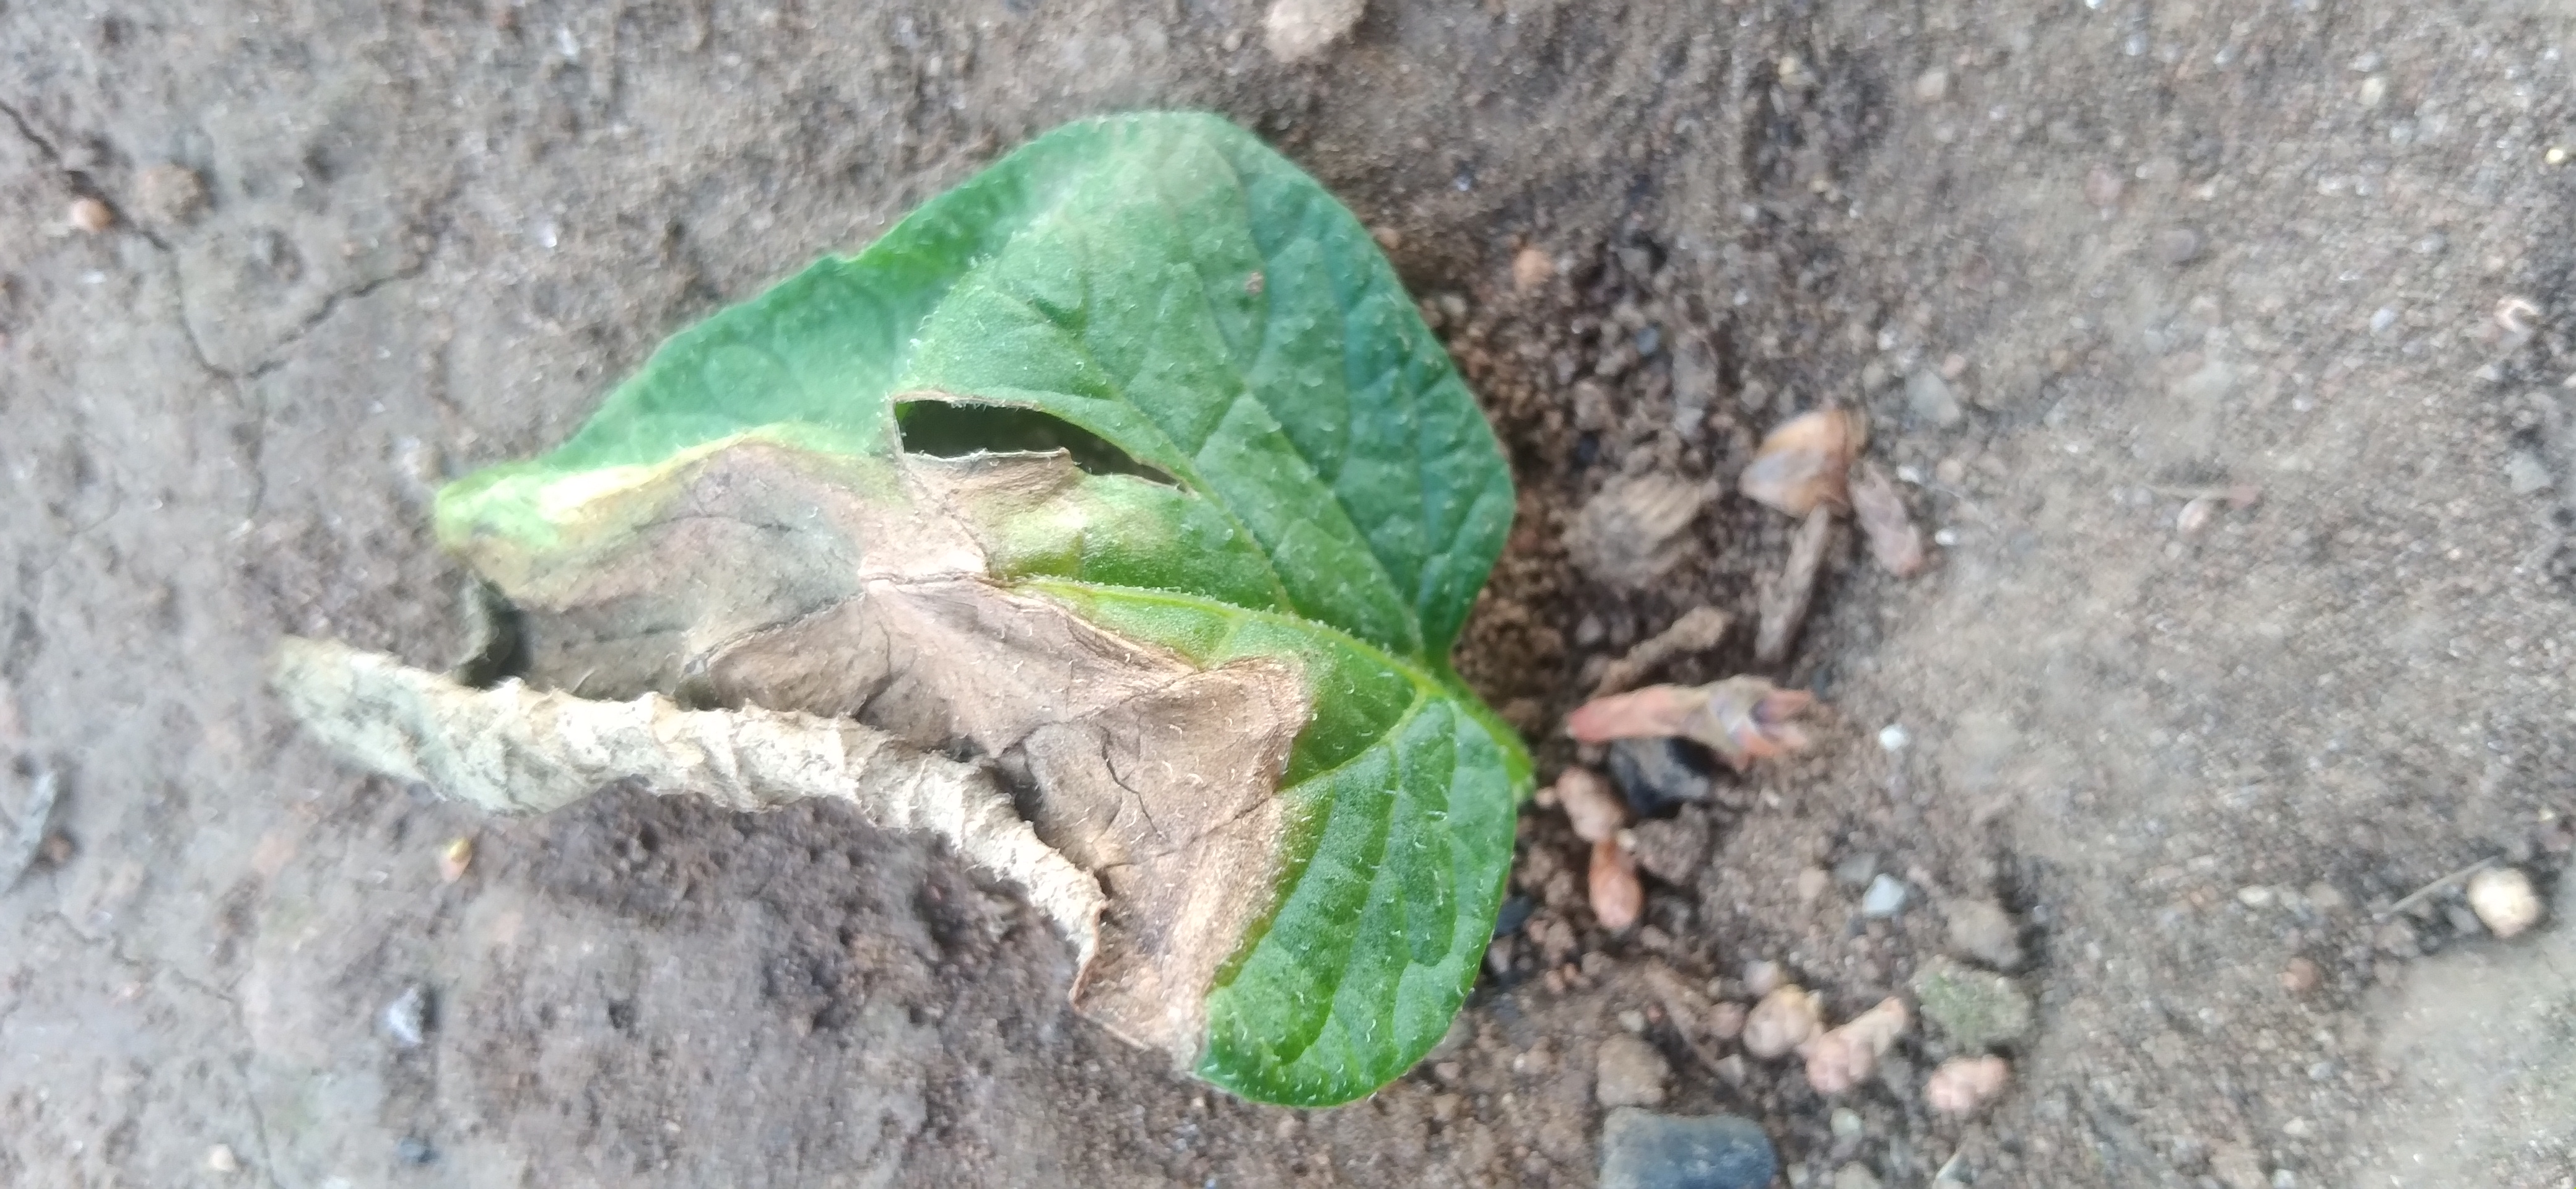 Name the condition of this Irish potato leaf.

early blight
